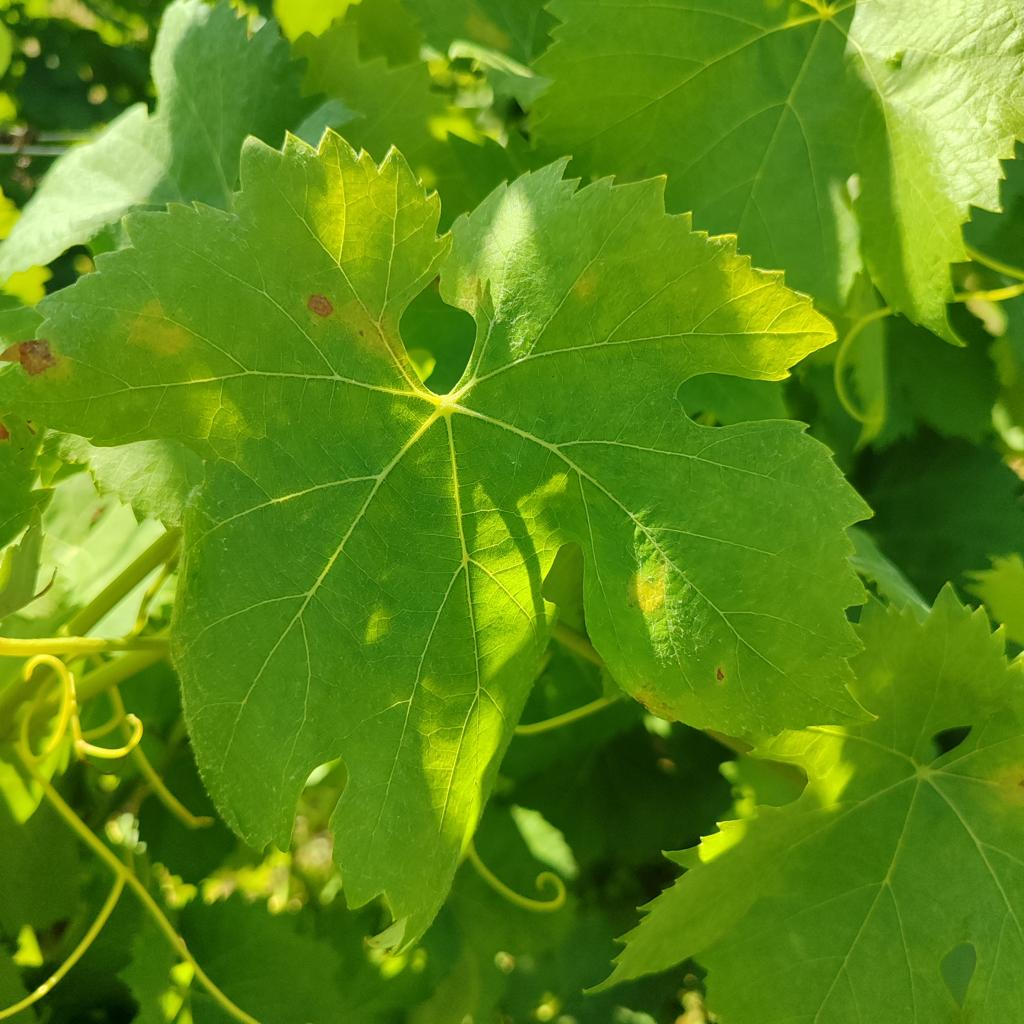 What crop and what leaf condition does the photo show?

grapevine, downy mildew
